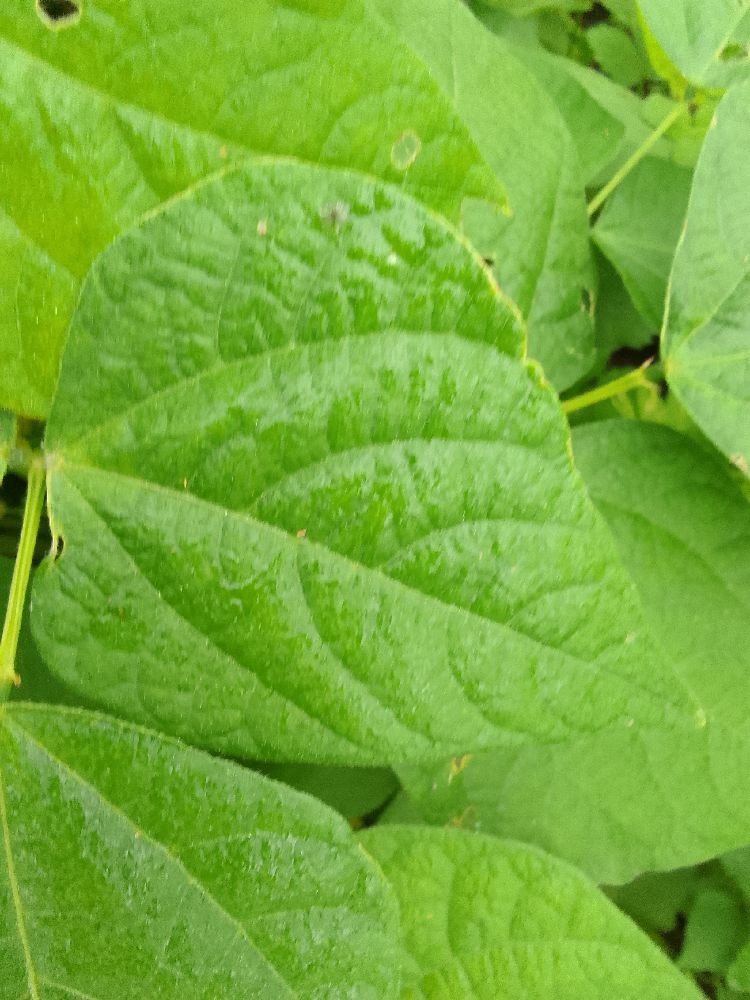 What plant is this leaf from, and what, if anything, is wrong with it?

common bean, healthy
